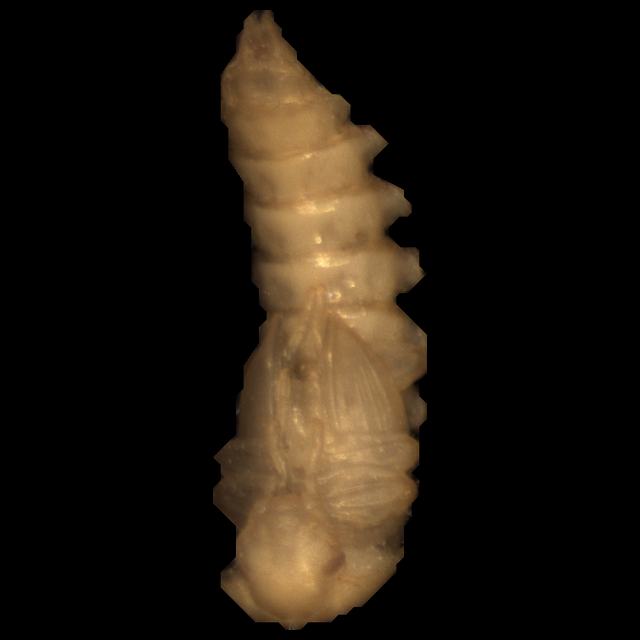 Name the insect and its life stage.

mealworm pupa
